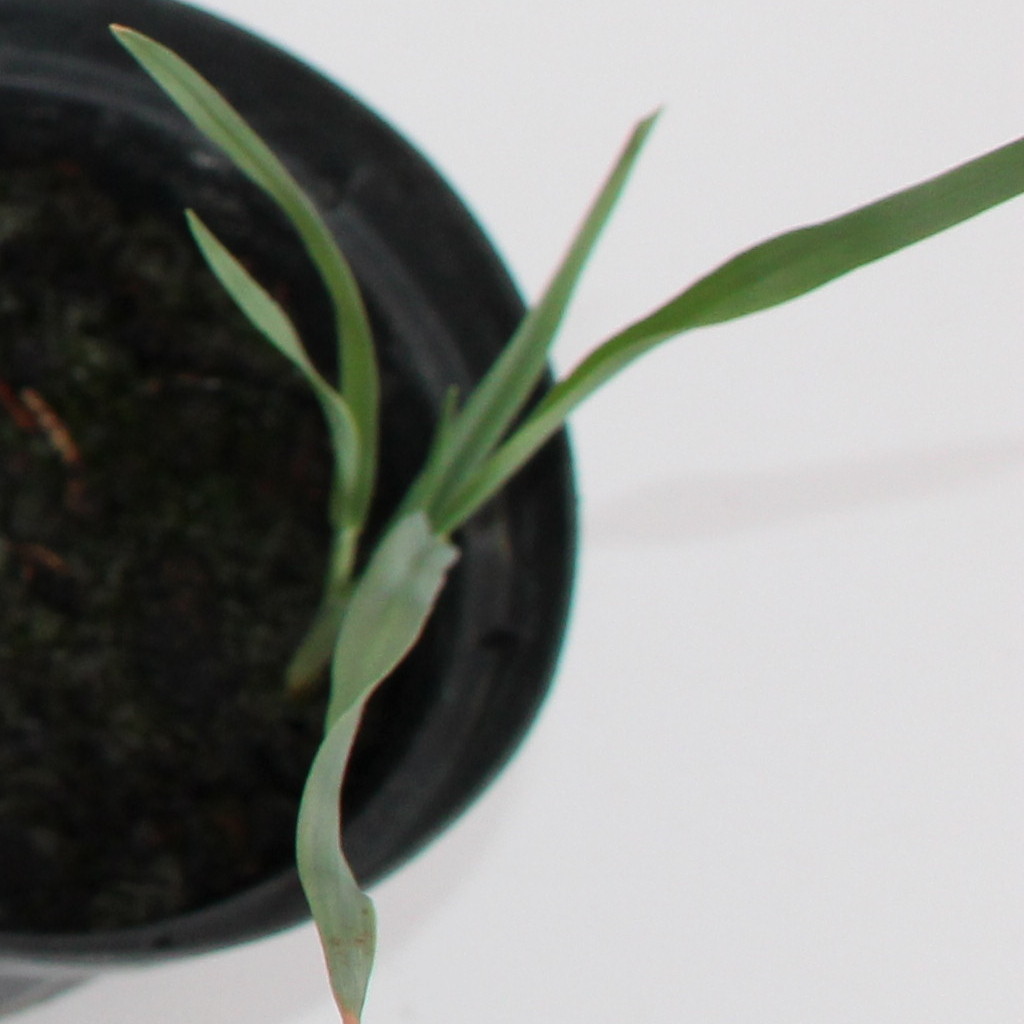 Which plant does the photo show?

Avena sterilis
